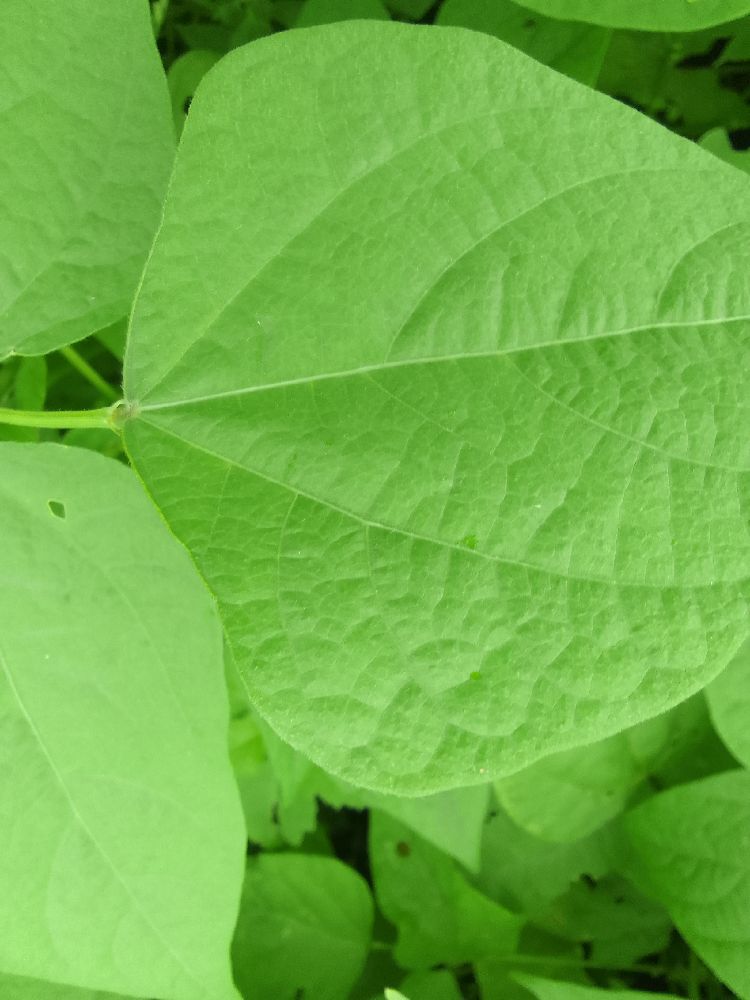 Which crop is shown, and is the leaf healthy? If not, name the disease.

common bean, healthy
